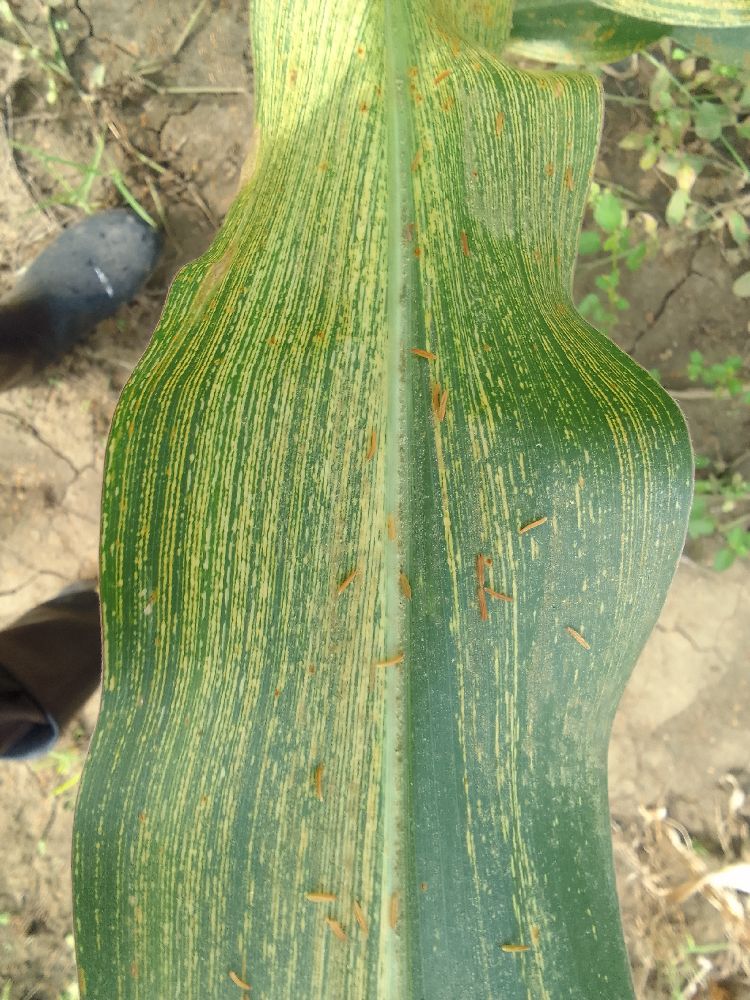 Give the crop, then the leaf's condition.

maize, maize streak virus
